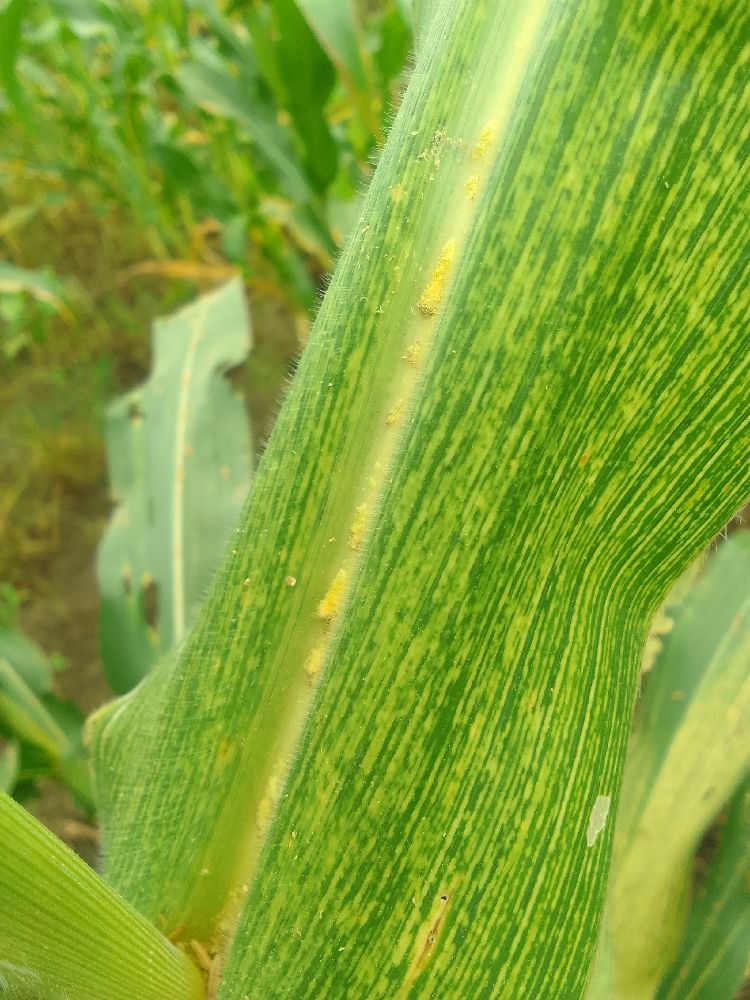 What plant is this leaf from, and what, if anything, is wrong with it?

maize, maize streak virus
